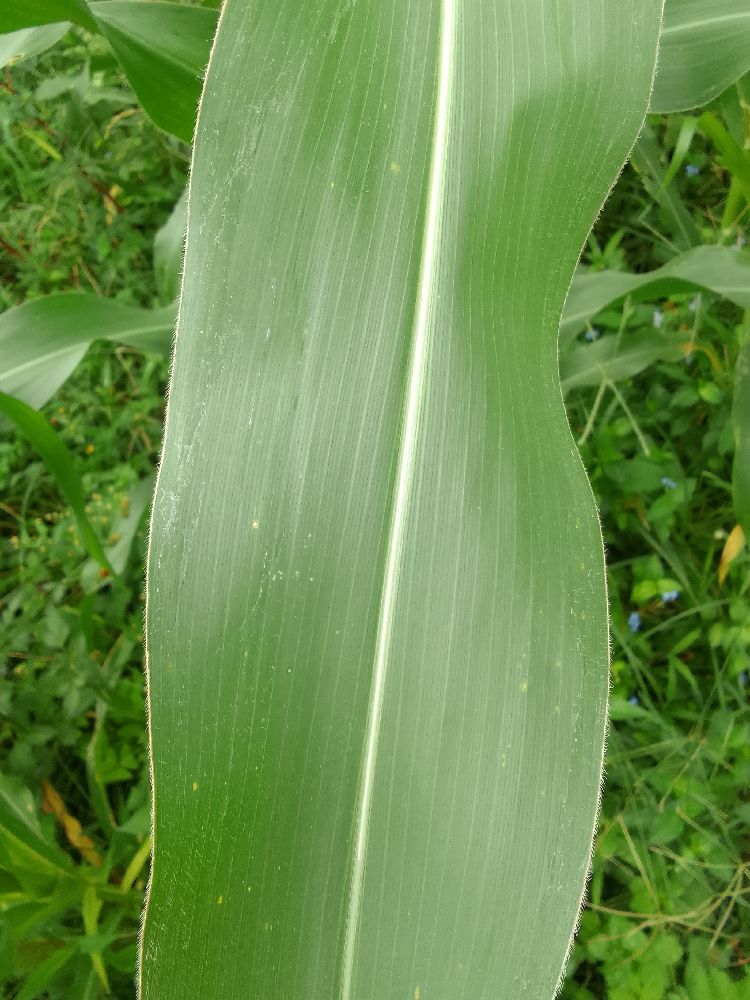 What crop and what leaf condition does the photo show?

maize, healthy
